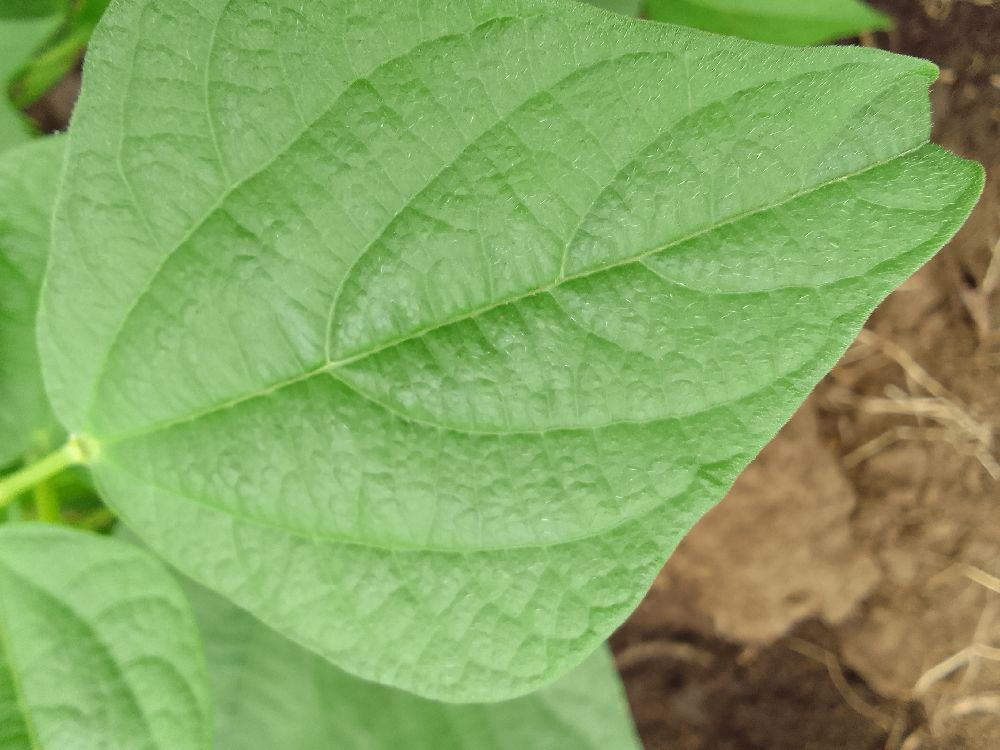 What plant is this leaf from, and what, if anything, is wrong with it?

common bean, healthy
